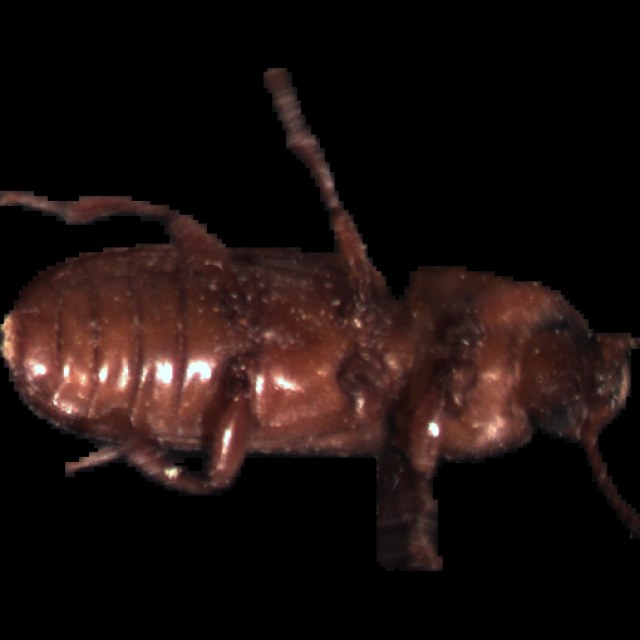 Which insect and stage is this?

mealworm beetle
